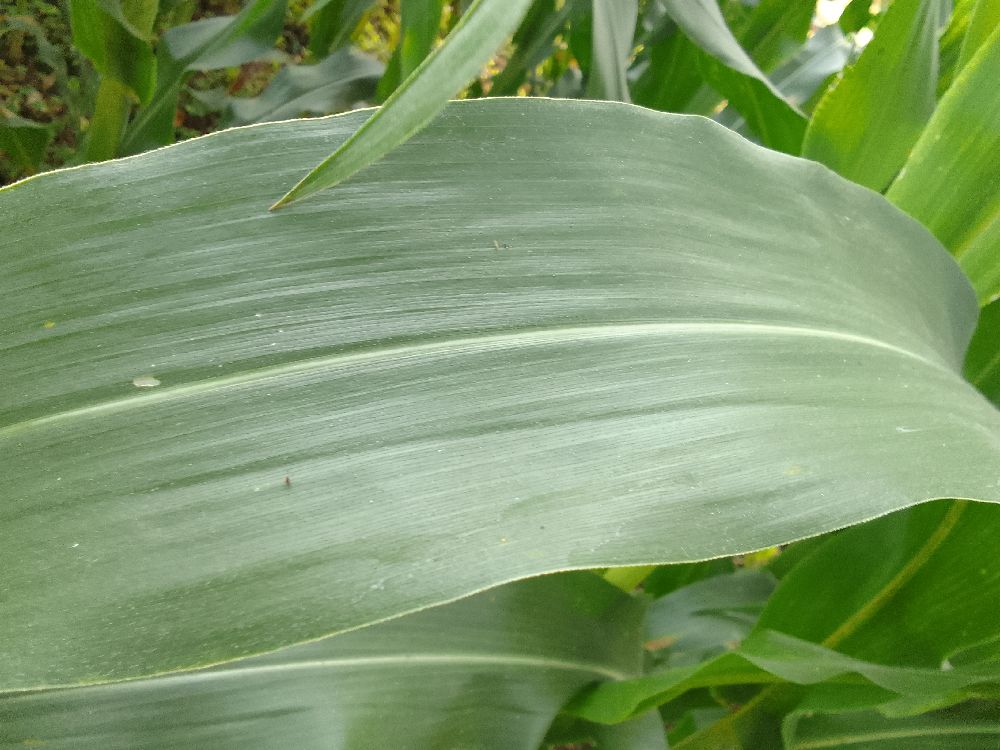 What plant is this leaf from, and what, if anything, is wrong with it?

maize, healthy
